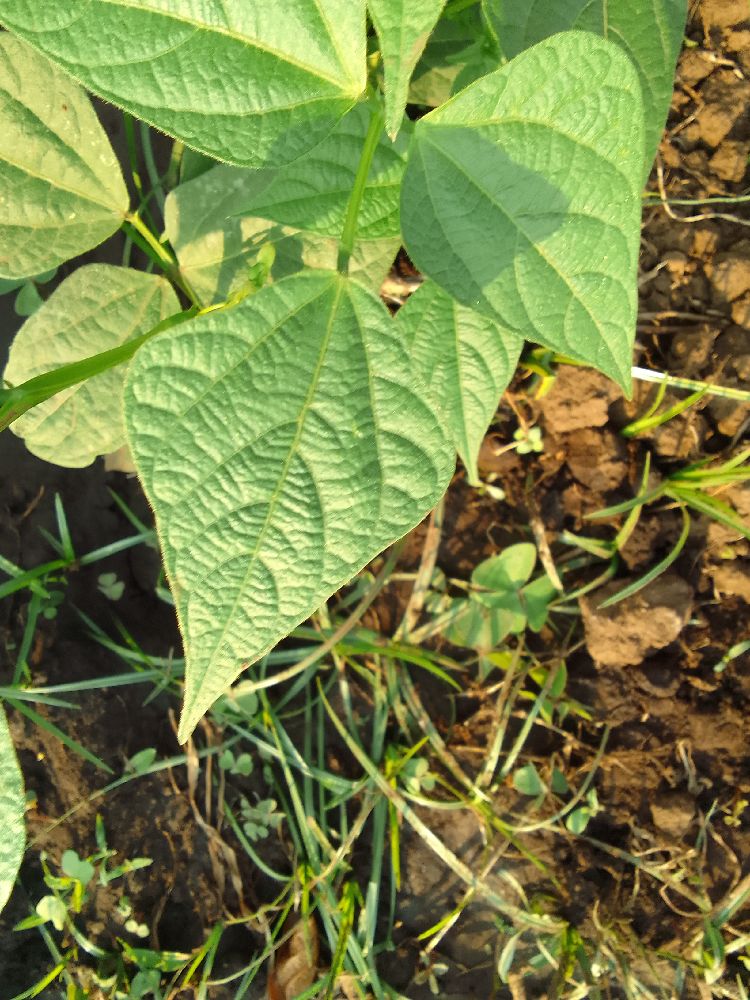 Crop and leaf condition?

common bean, healthy
